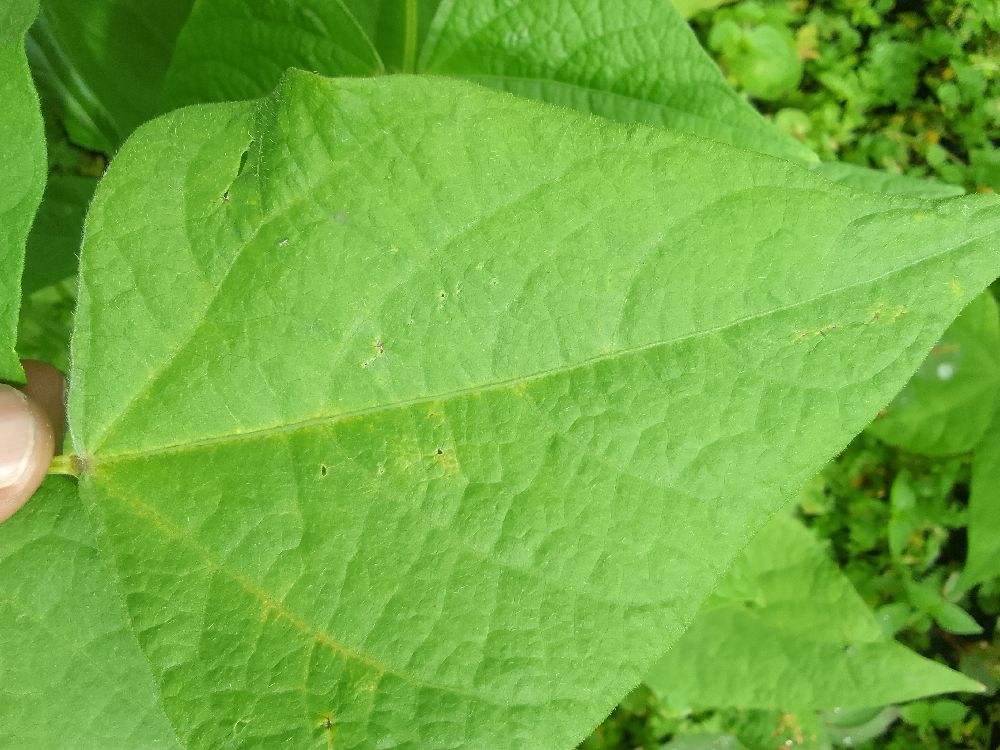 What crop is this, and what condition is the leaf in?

common bean, healthy
